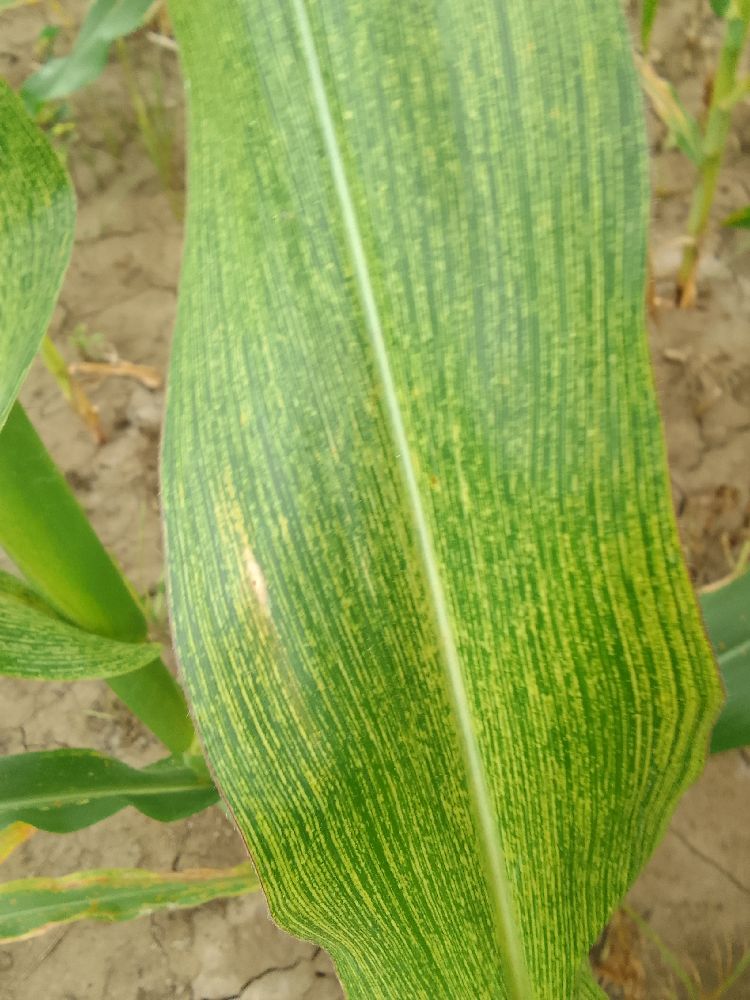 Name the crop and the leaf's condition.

maize, maize streak virus
